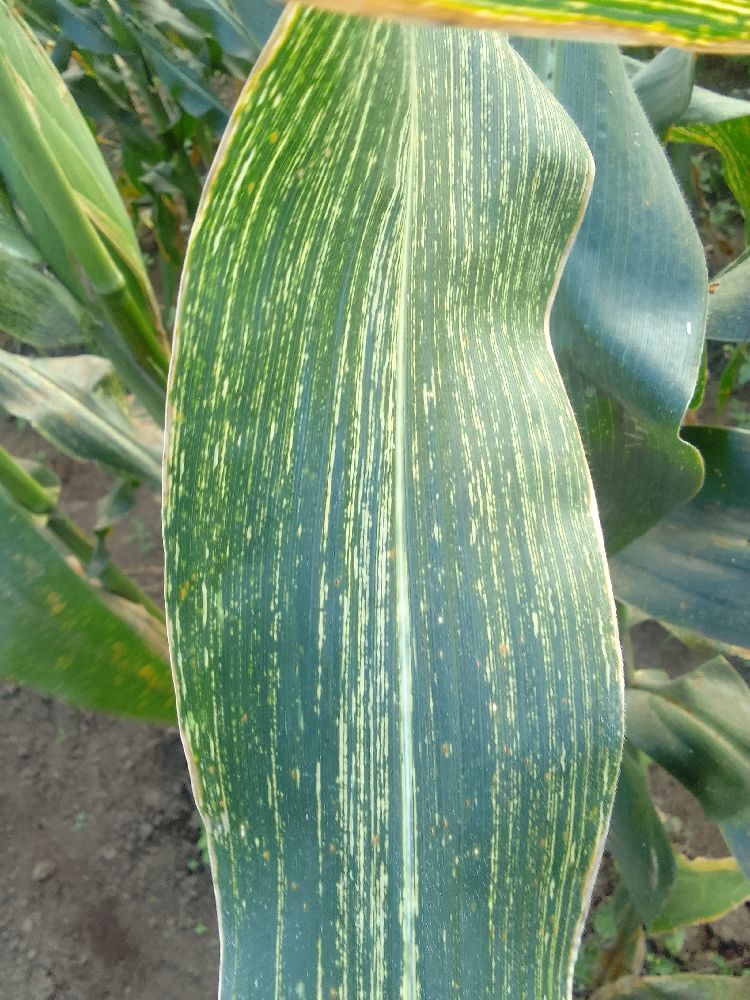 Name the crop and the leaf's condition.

maize, maize streak virus
